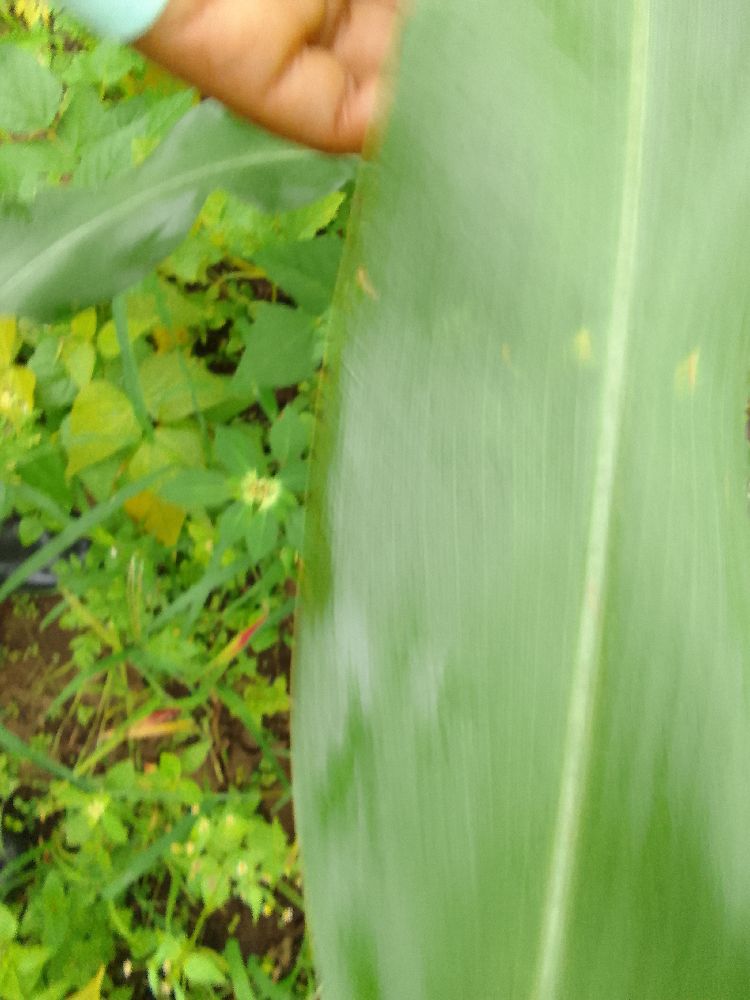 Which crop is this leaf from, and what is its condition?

maize, healthy
